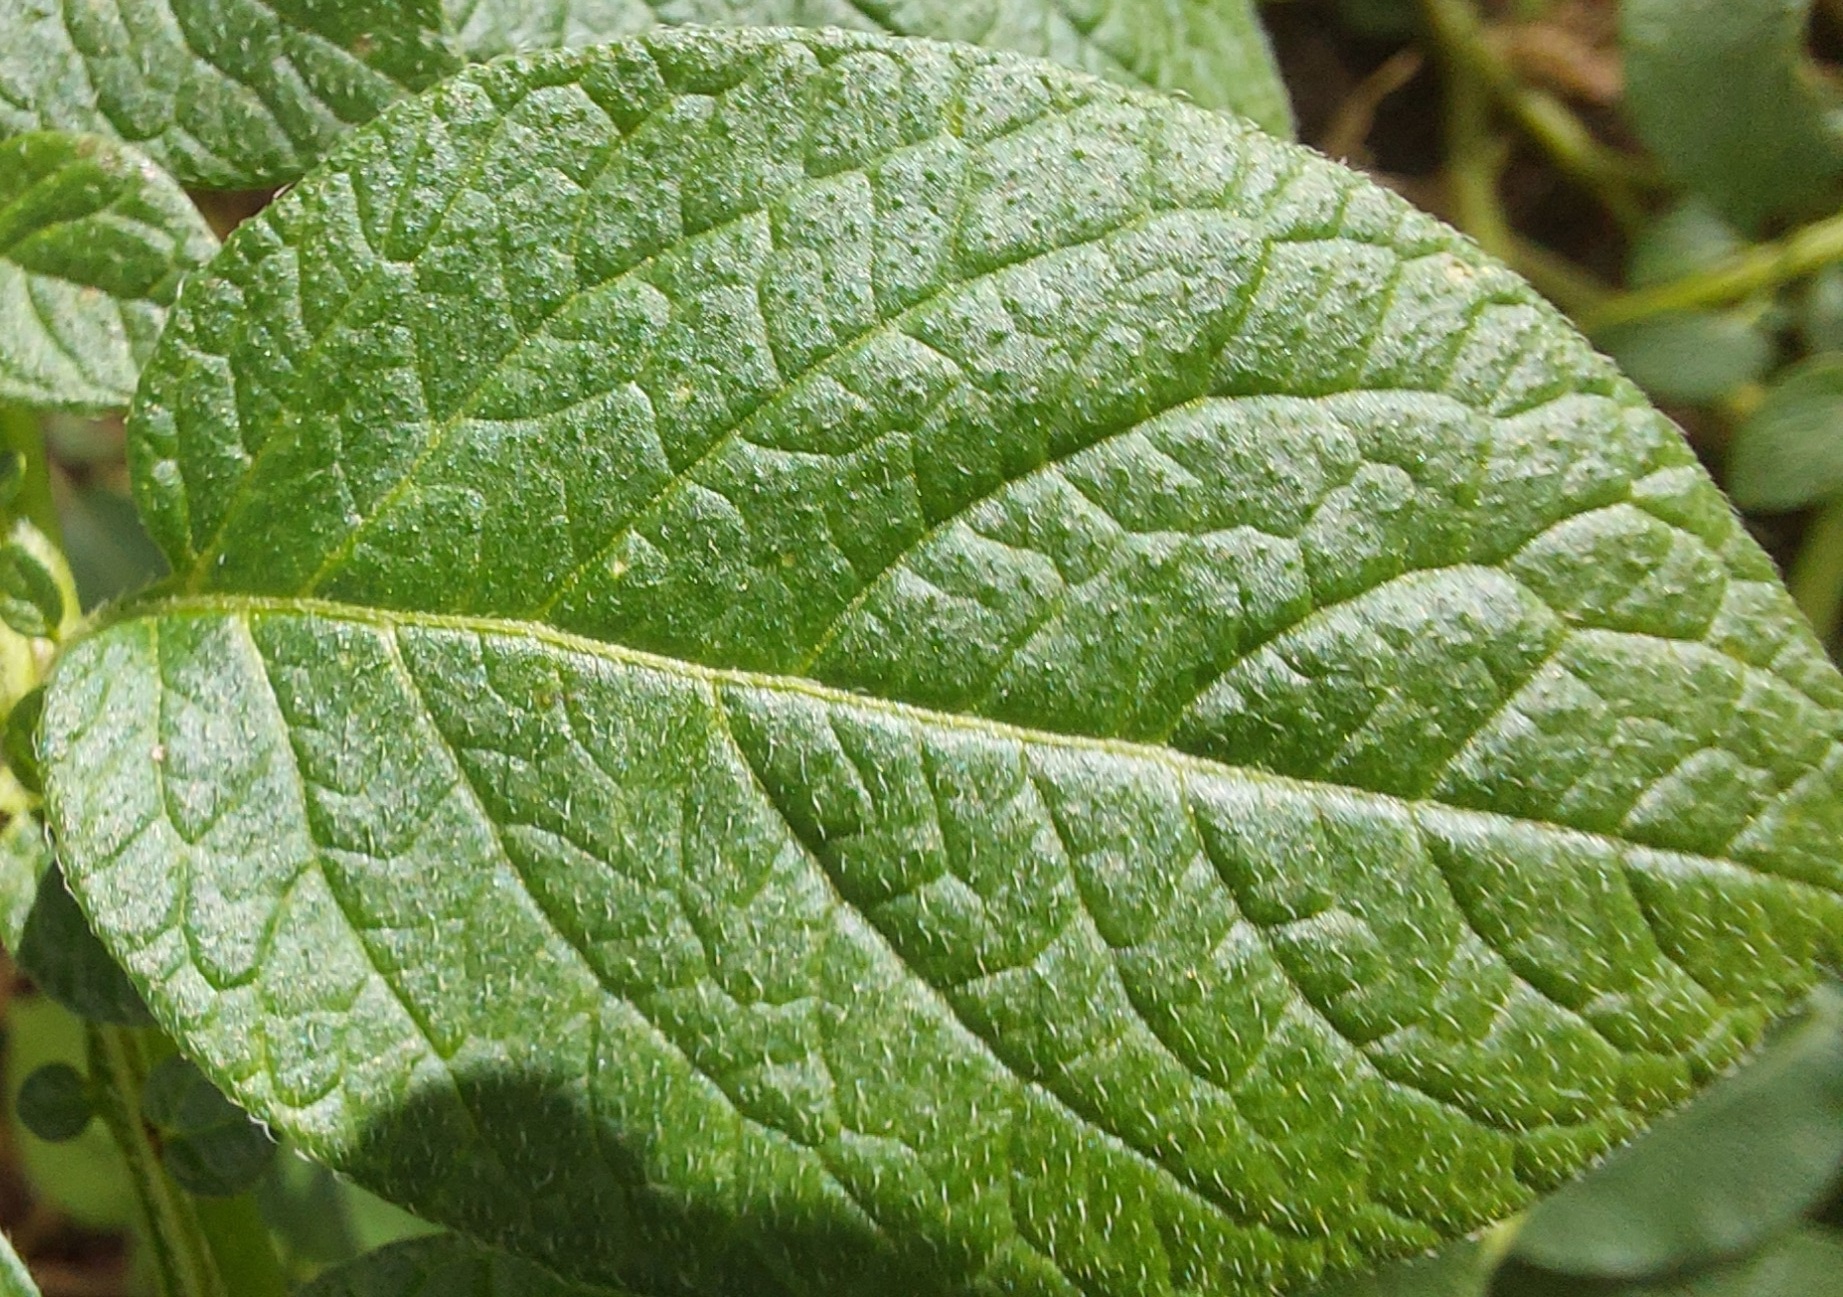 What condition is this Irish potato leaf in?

healthy
